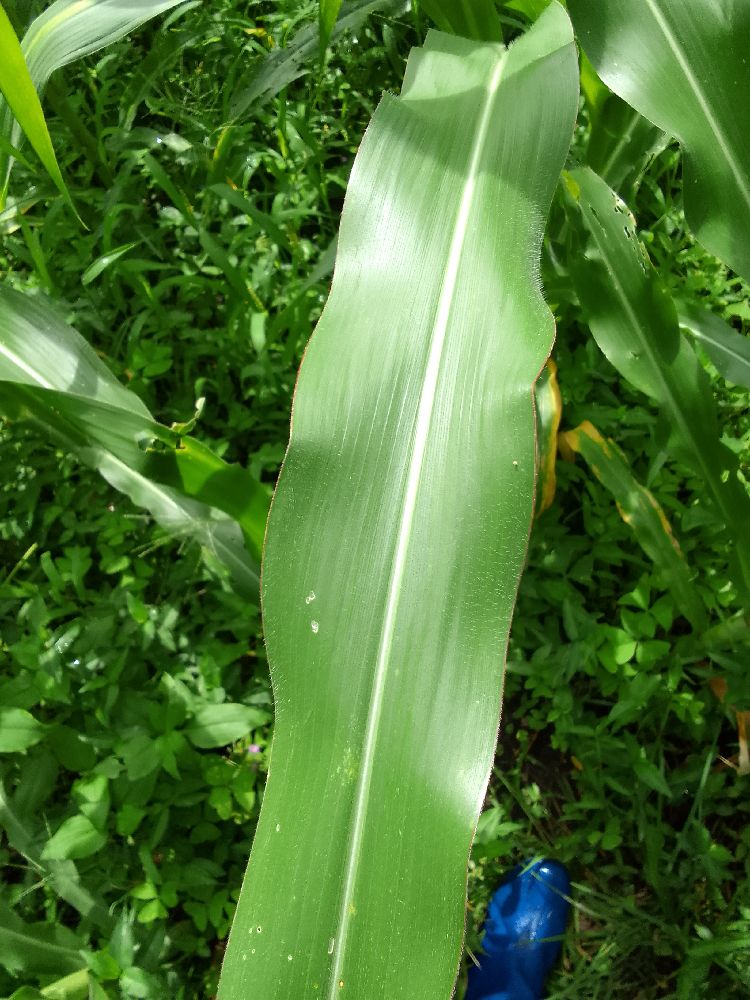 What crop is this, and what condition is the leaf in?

maize, healthy
